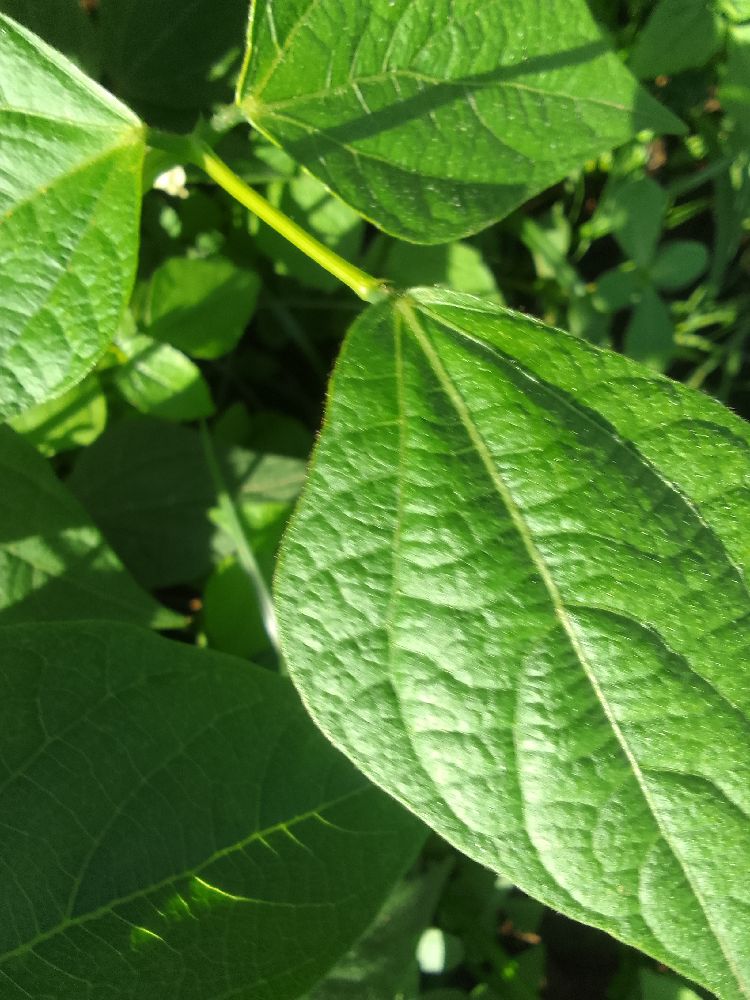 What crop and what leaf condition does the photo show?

common bean, healthy
